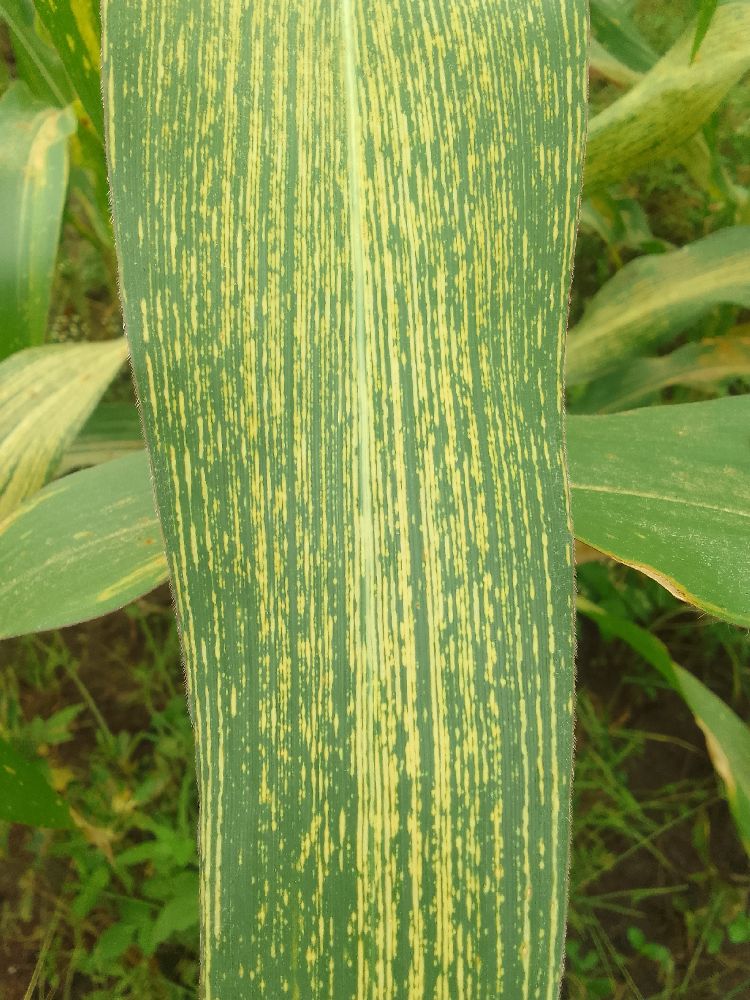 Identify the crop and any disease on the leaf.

maize, maize streak virus
